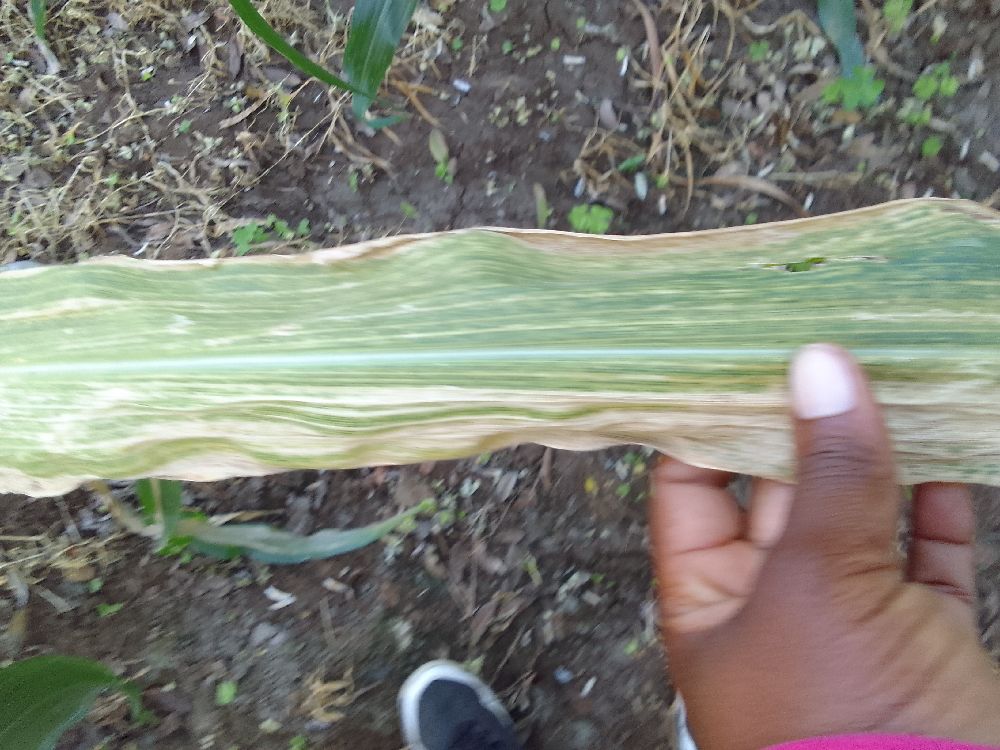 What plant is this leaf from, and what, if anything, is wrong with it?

maize, maize lethal necrosis
